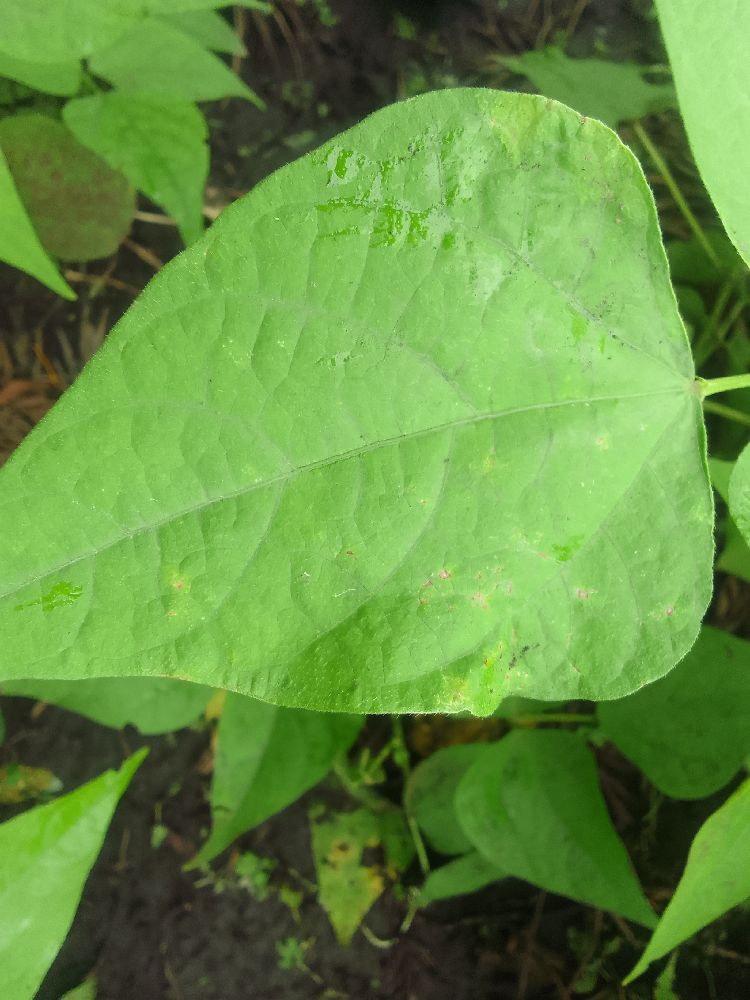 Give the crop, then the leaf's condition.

common bean, healthy
